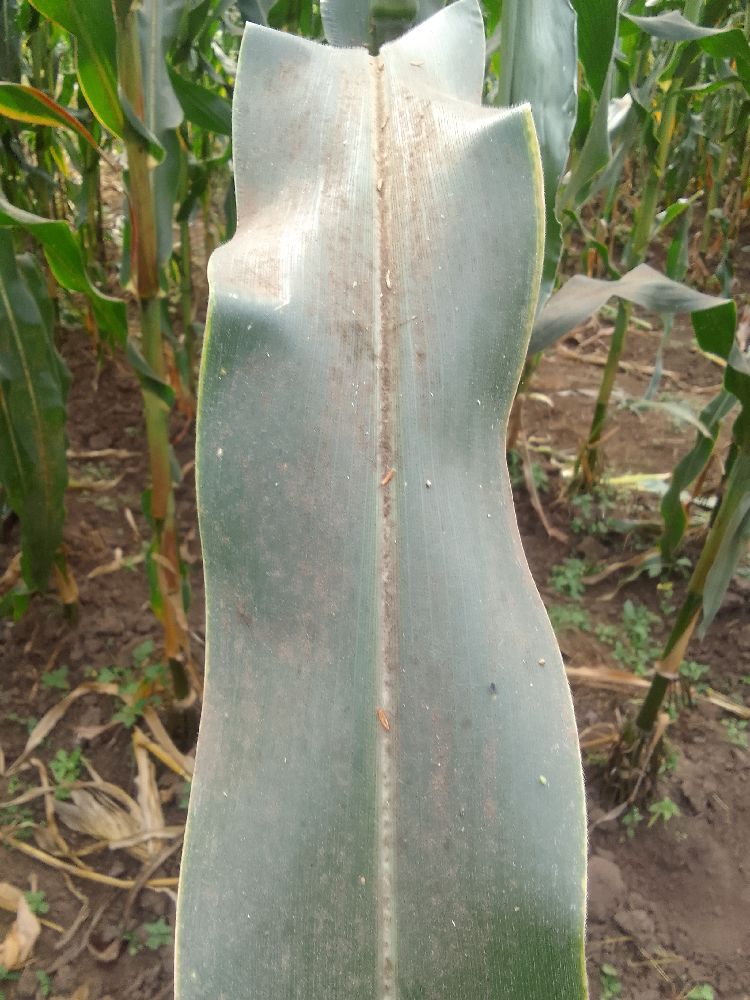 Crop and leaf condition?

maize, healthy
